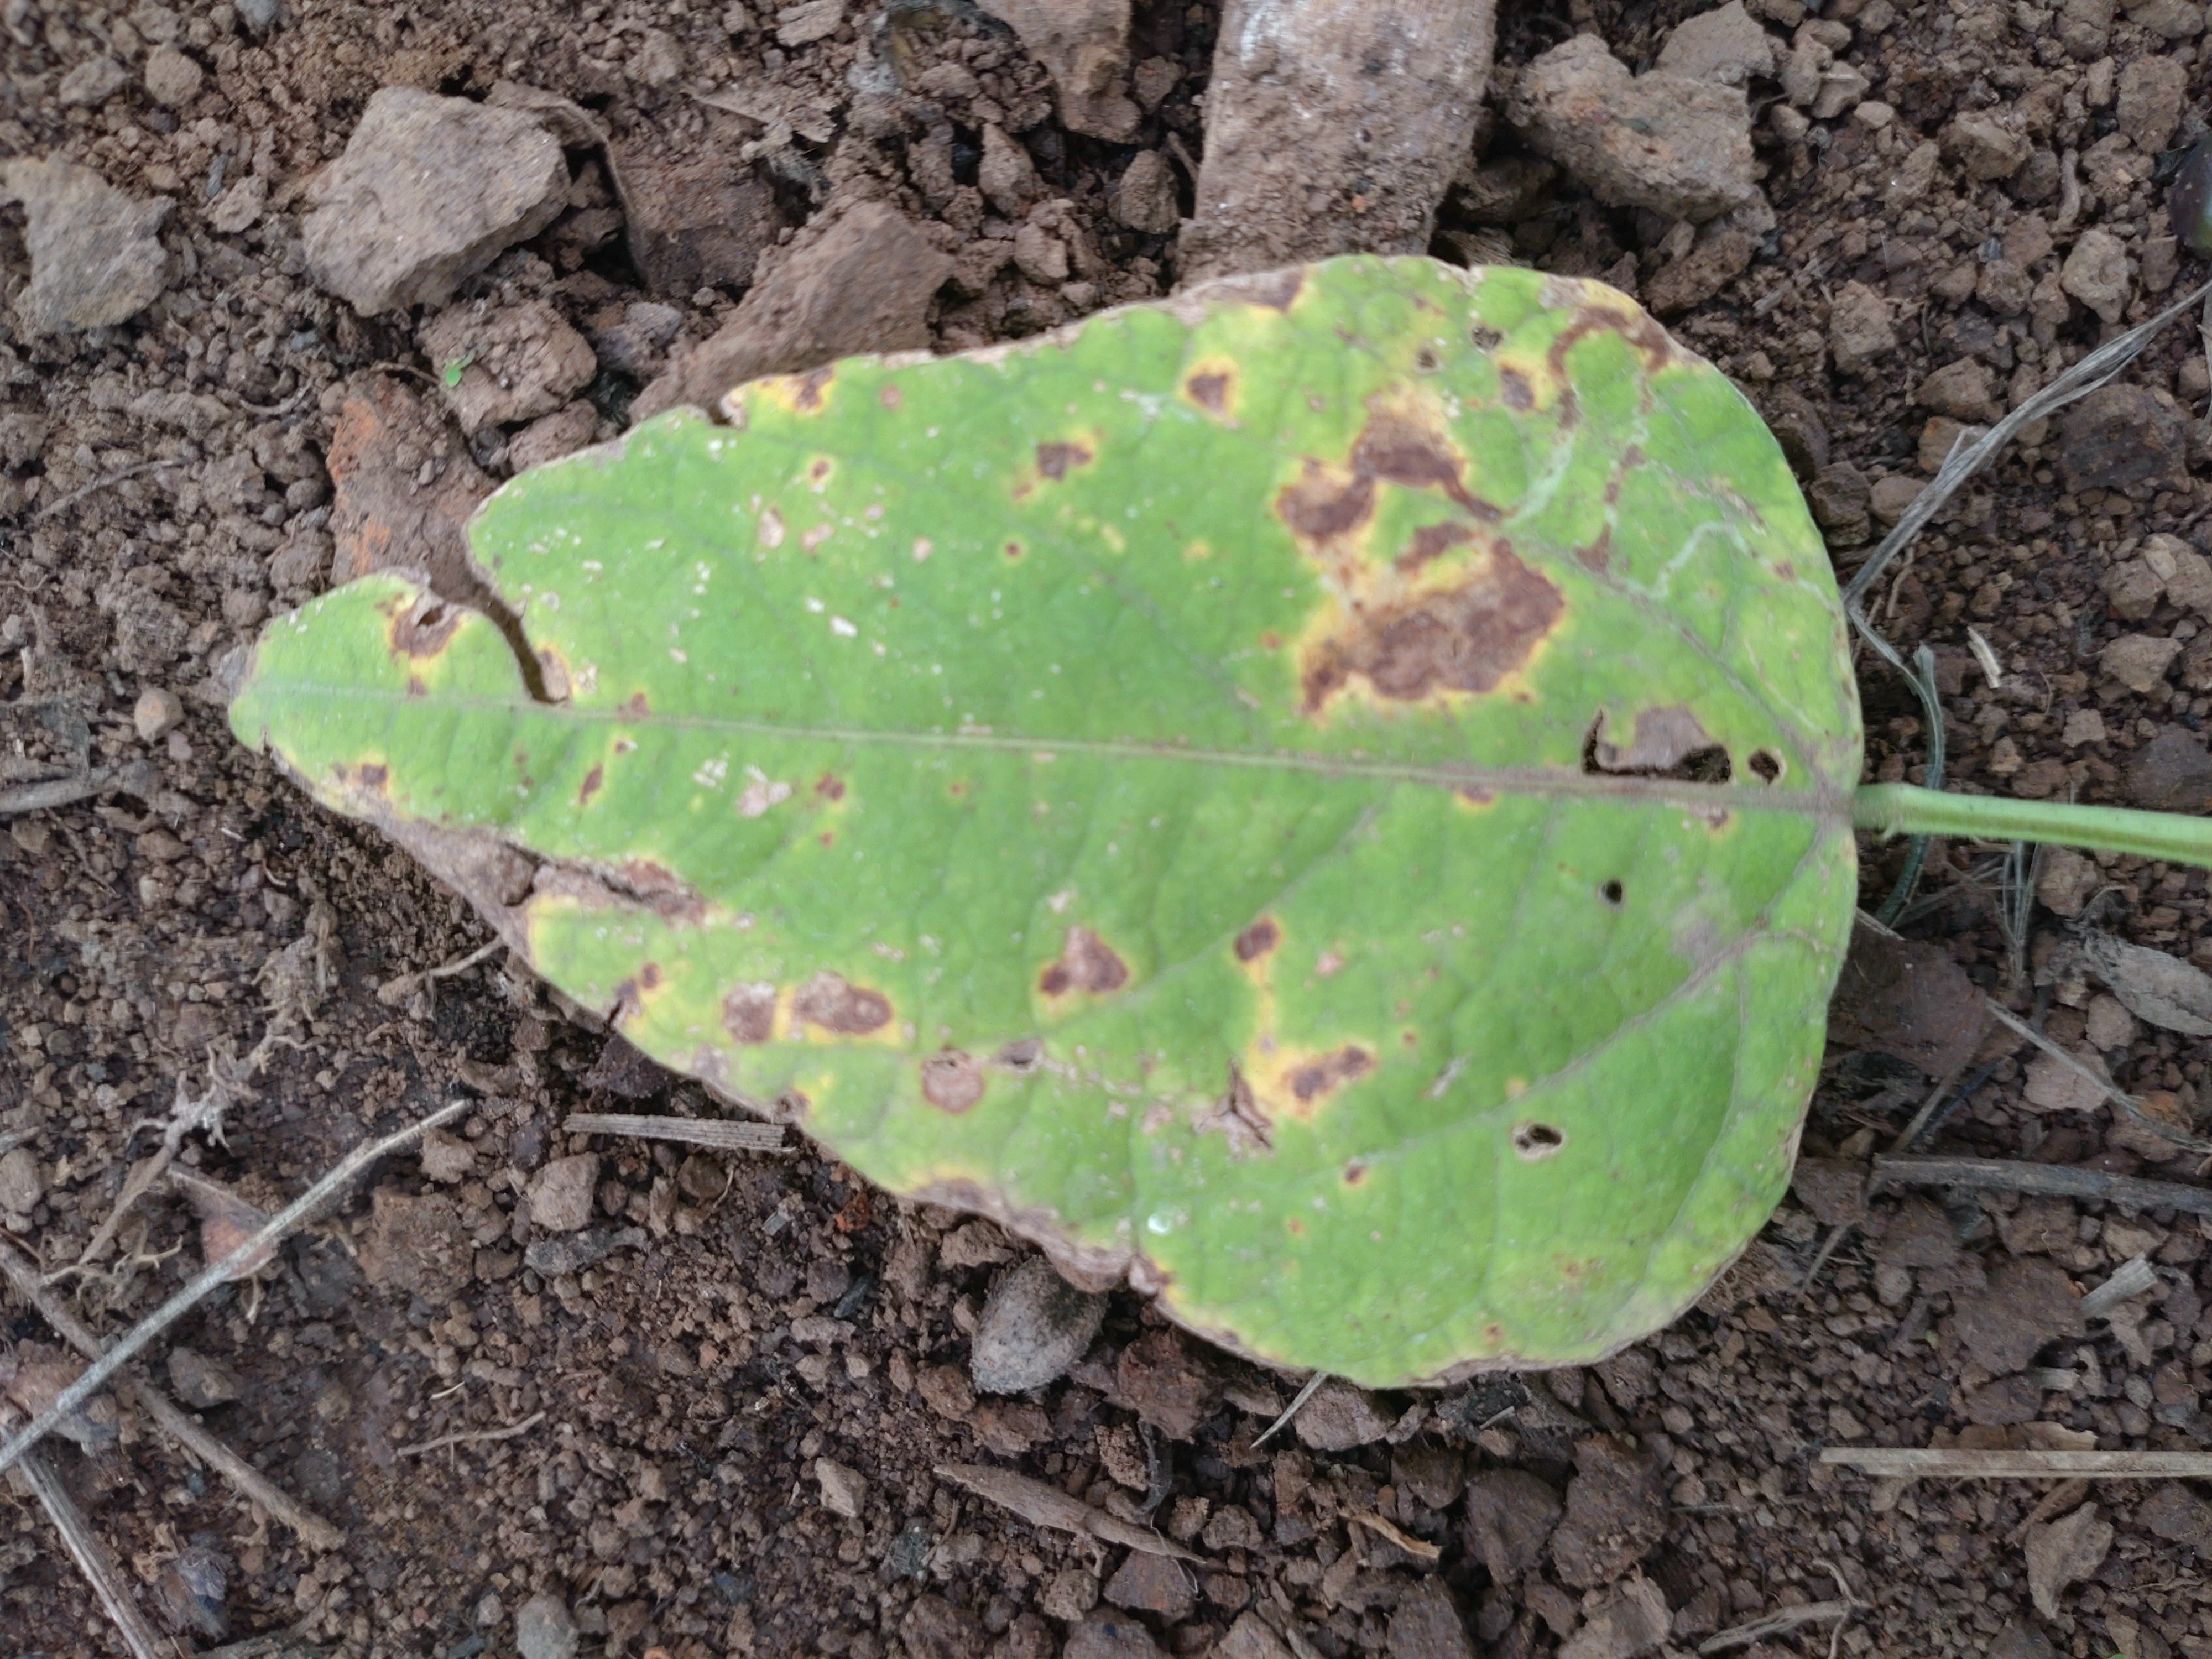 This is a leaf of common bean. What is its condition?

rust
